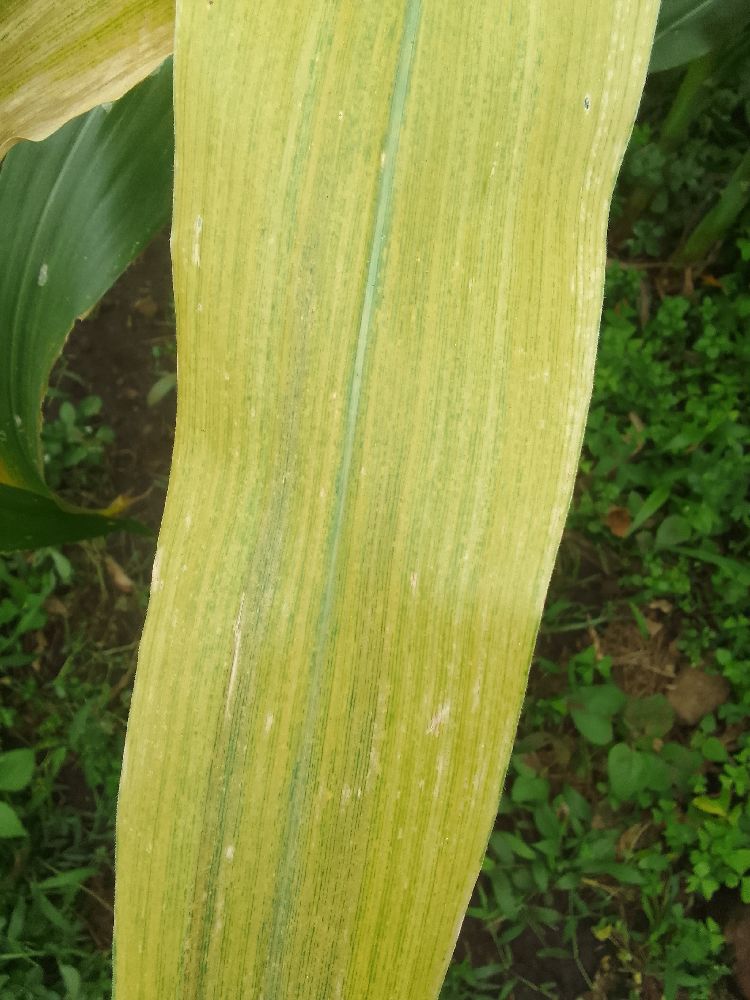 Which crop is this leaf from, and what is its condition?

maize, maize lethal necrosis
